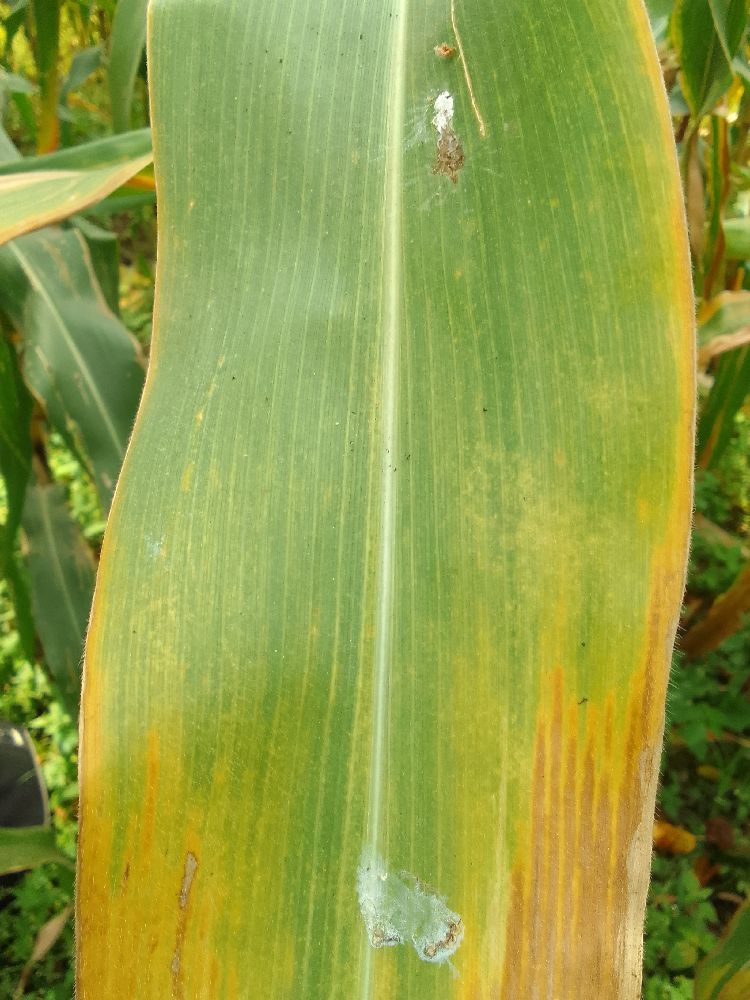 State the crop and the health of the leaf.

maize, maize lethal necrosis
